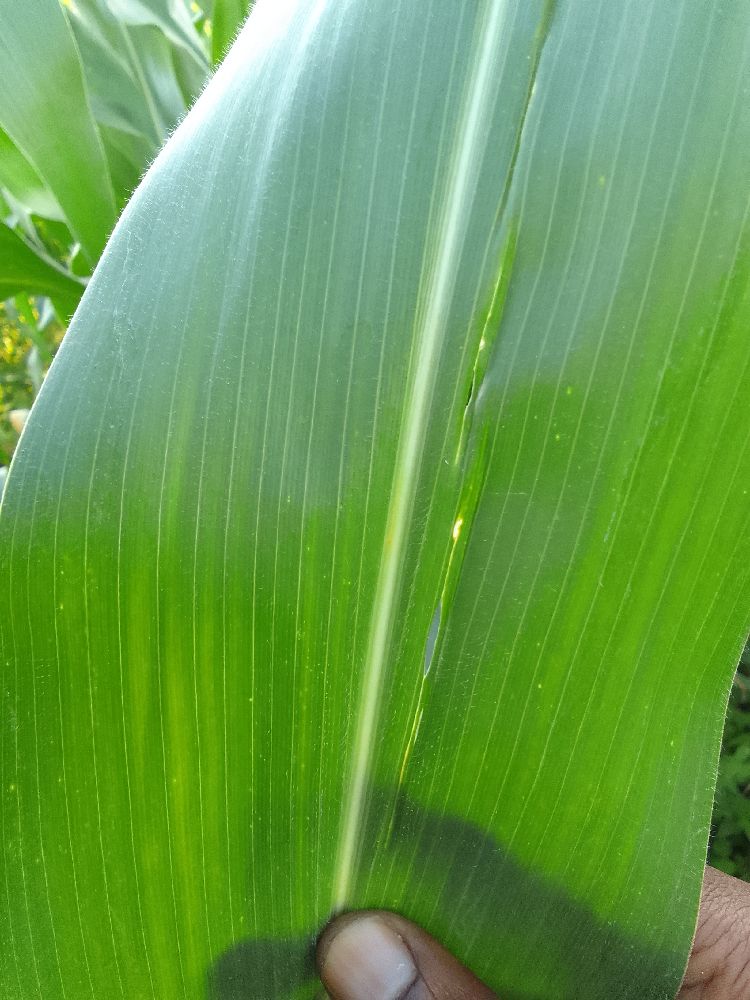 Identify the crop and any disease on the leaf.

maize, healthy
